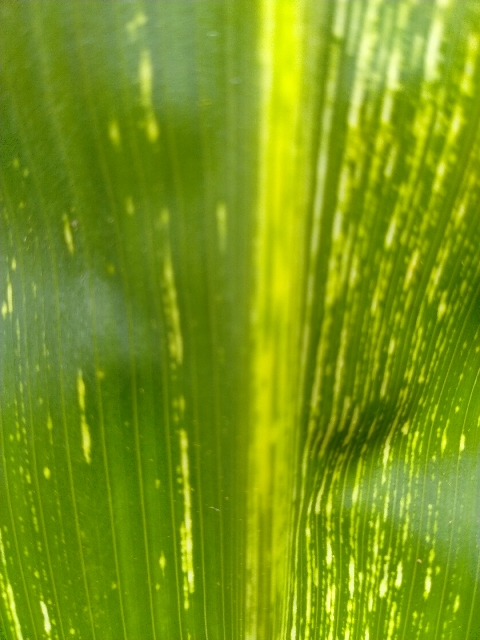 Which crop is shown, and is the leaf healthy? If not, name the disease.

maize, maize streak virus
